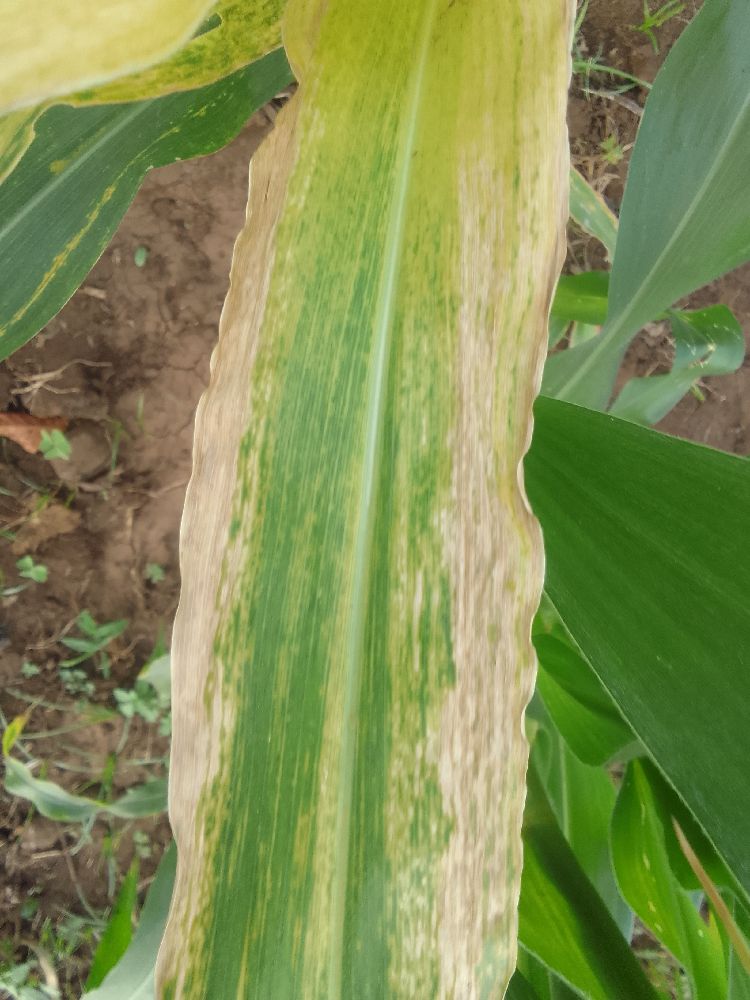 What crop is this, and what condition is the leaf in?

maize, maize lethal necrosis
